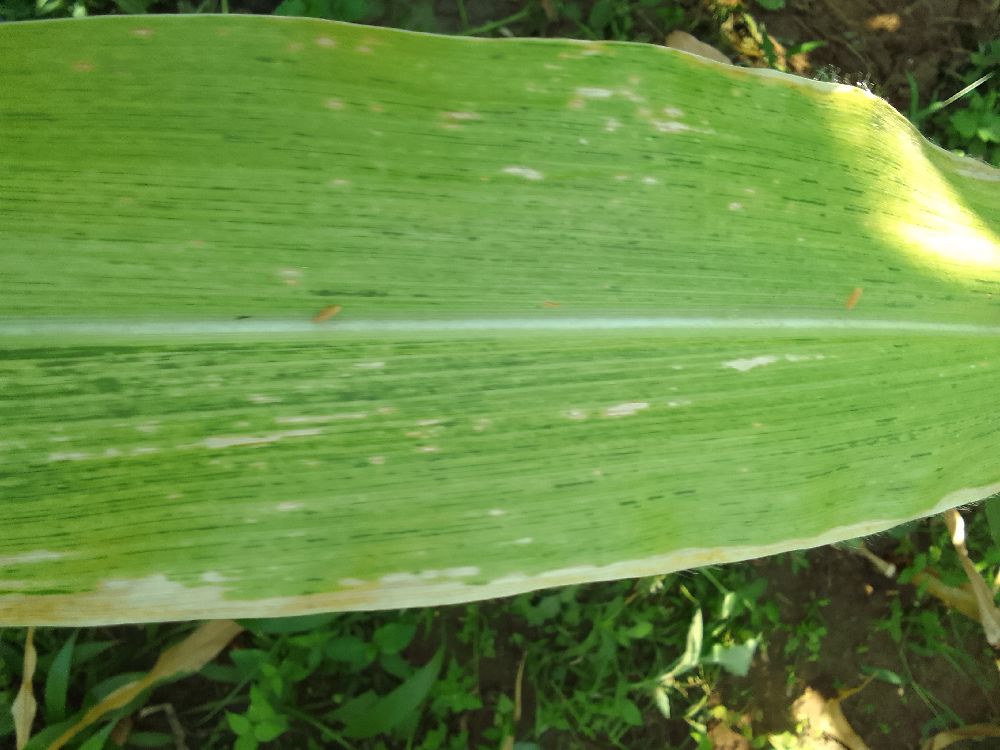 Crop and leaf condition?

maize, maize lethal necrosis
